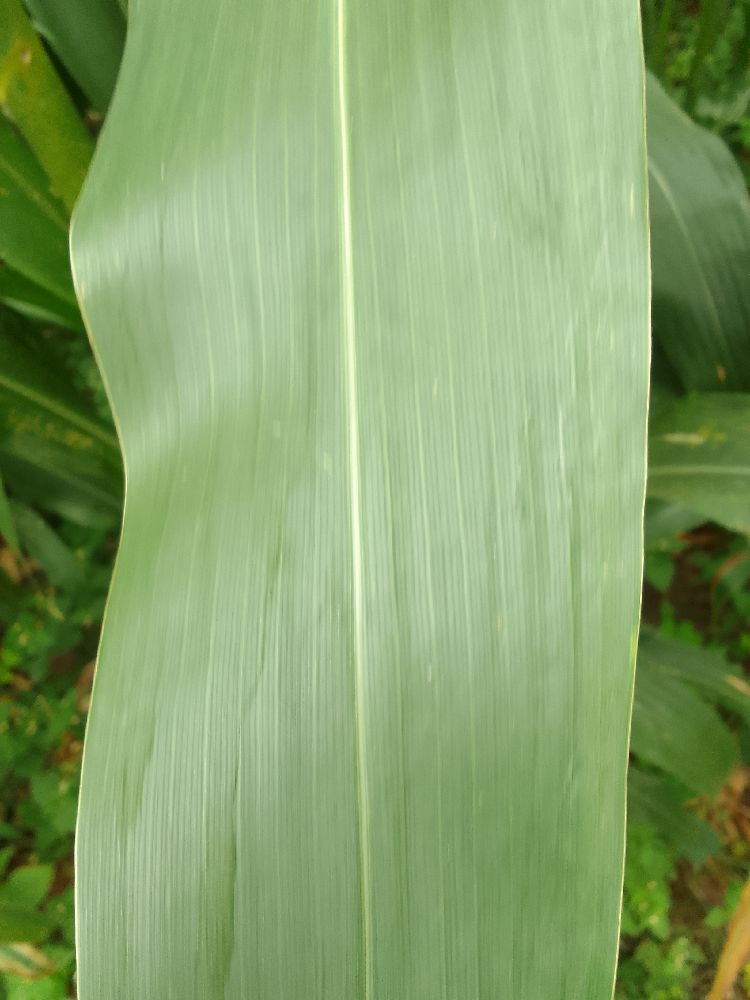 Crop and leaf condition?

maize, healthy
